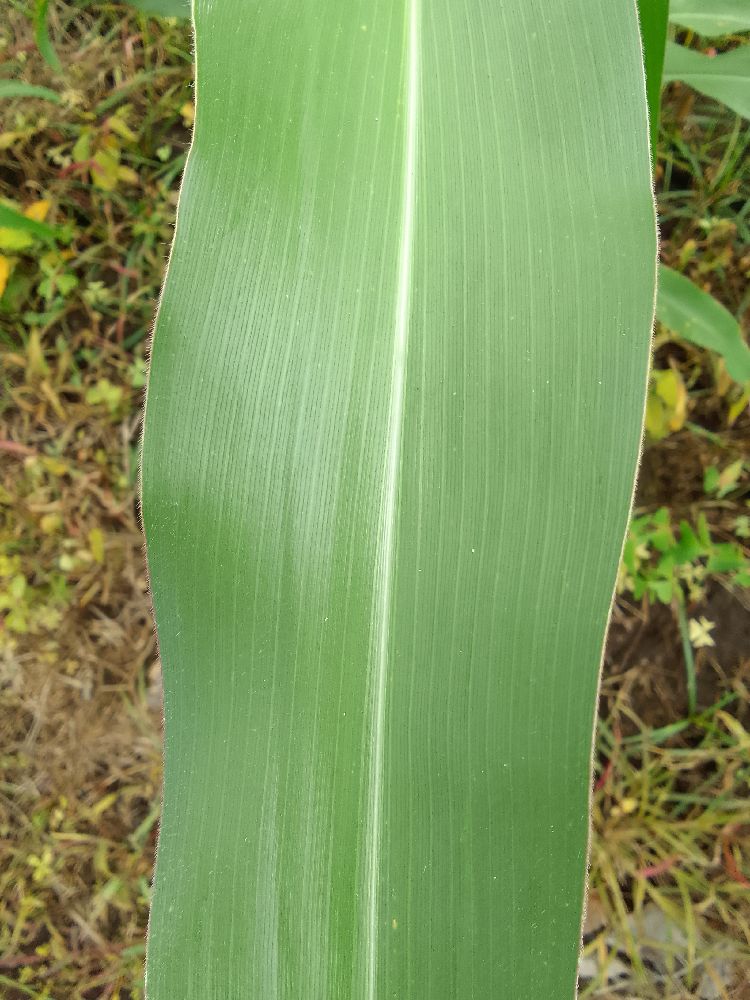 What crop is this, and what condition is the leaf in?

maize, healthy
